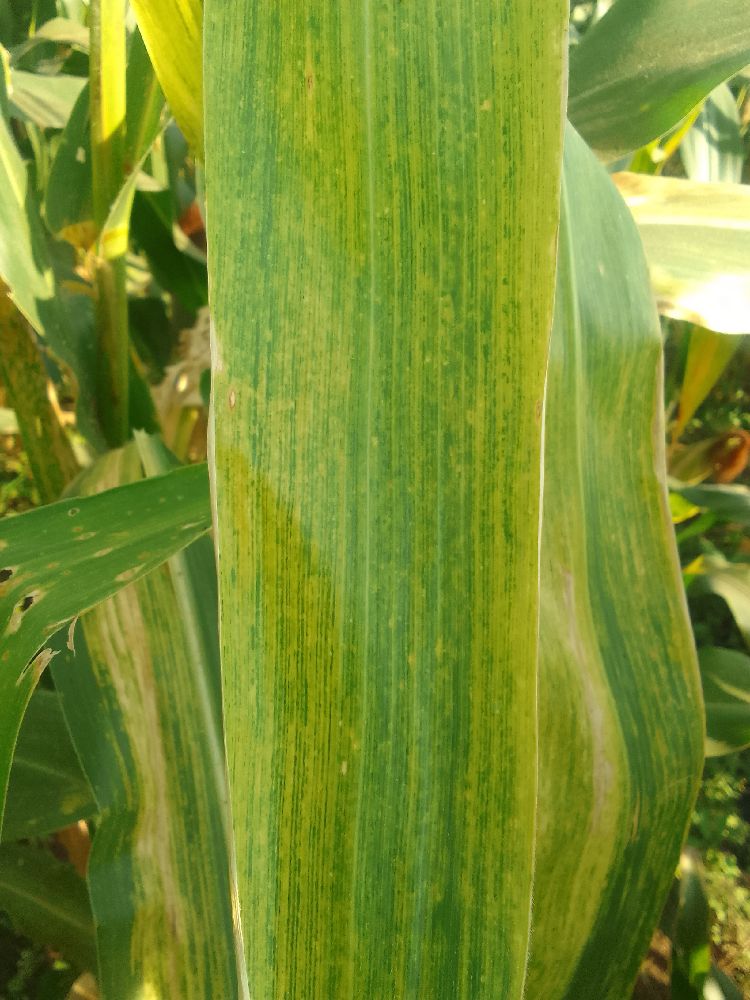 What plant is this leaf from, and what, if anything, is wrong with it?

maize, maize lethal necrosis
